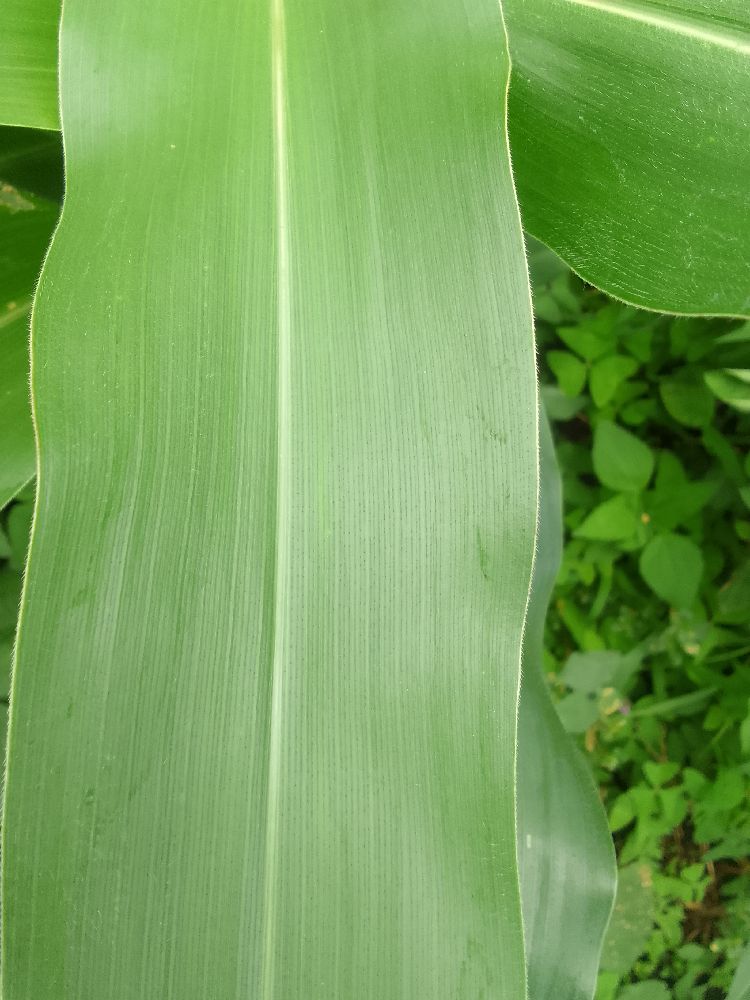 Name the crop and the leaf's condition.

maize, healthy
